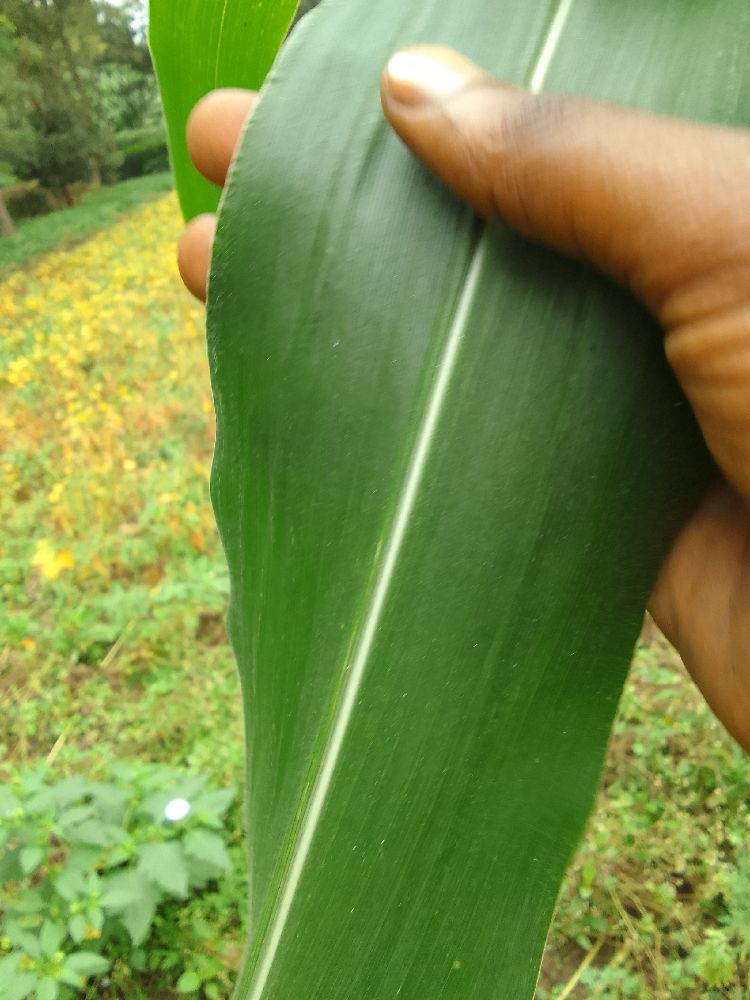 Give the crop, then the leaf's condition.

maize, healthy
